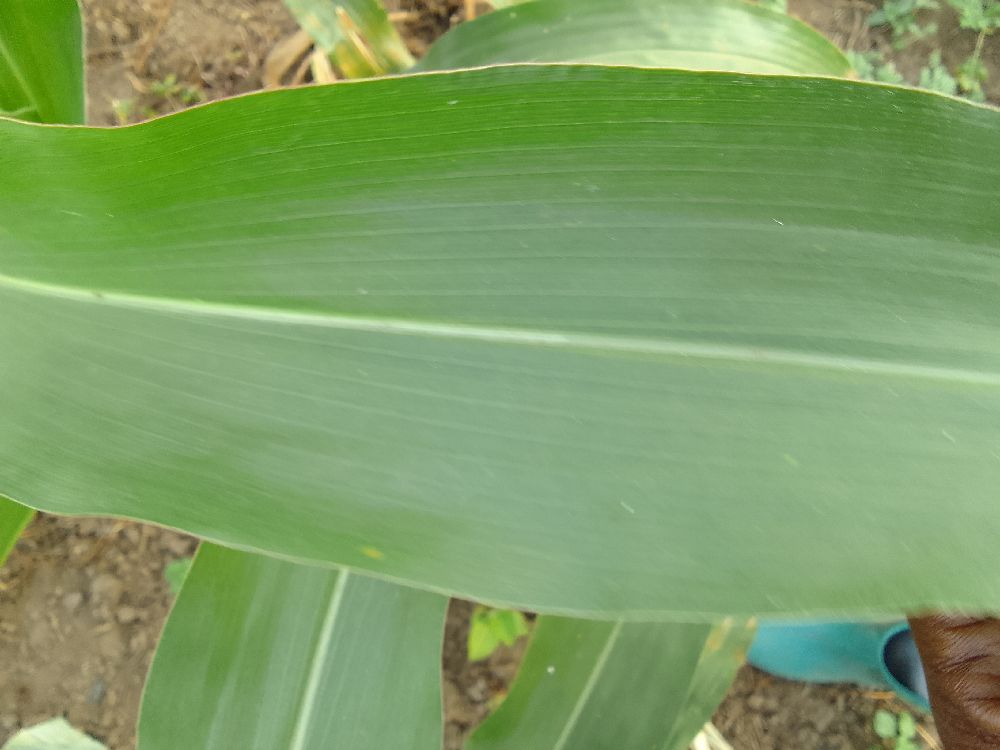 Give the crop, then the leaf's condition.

maize, healthy
